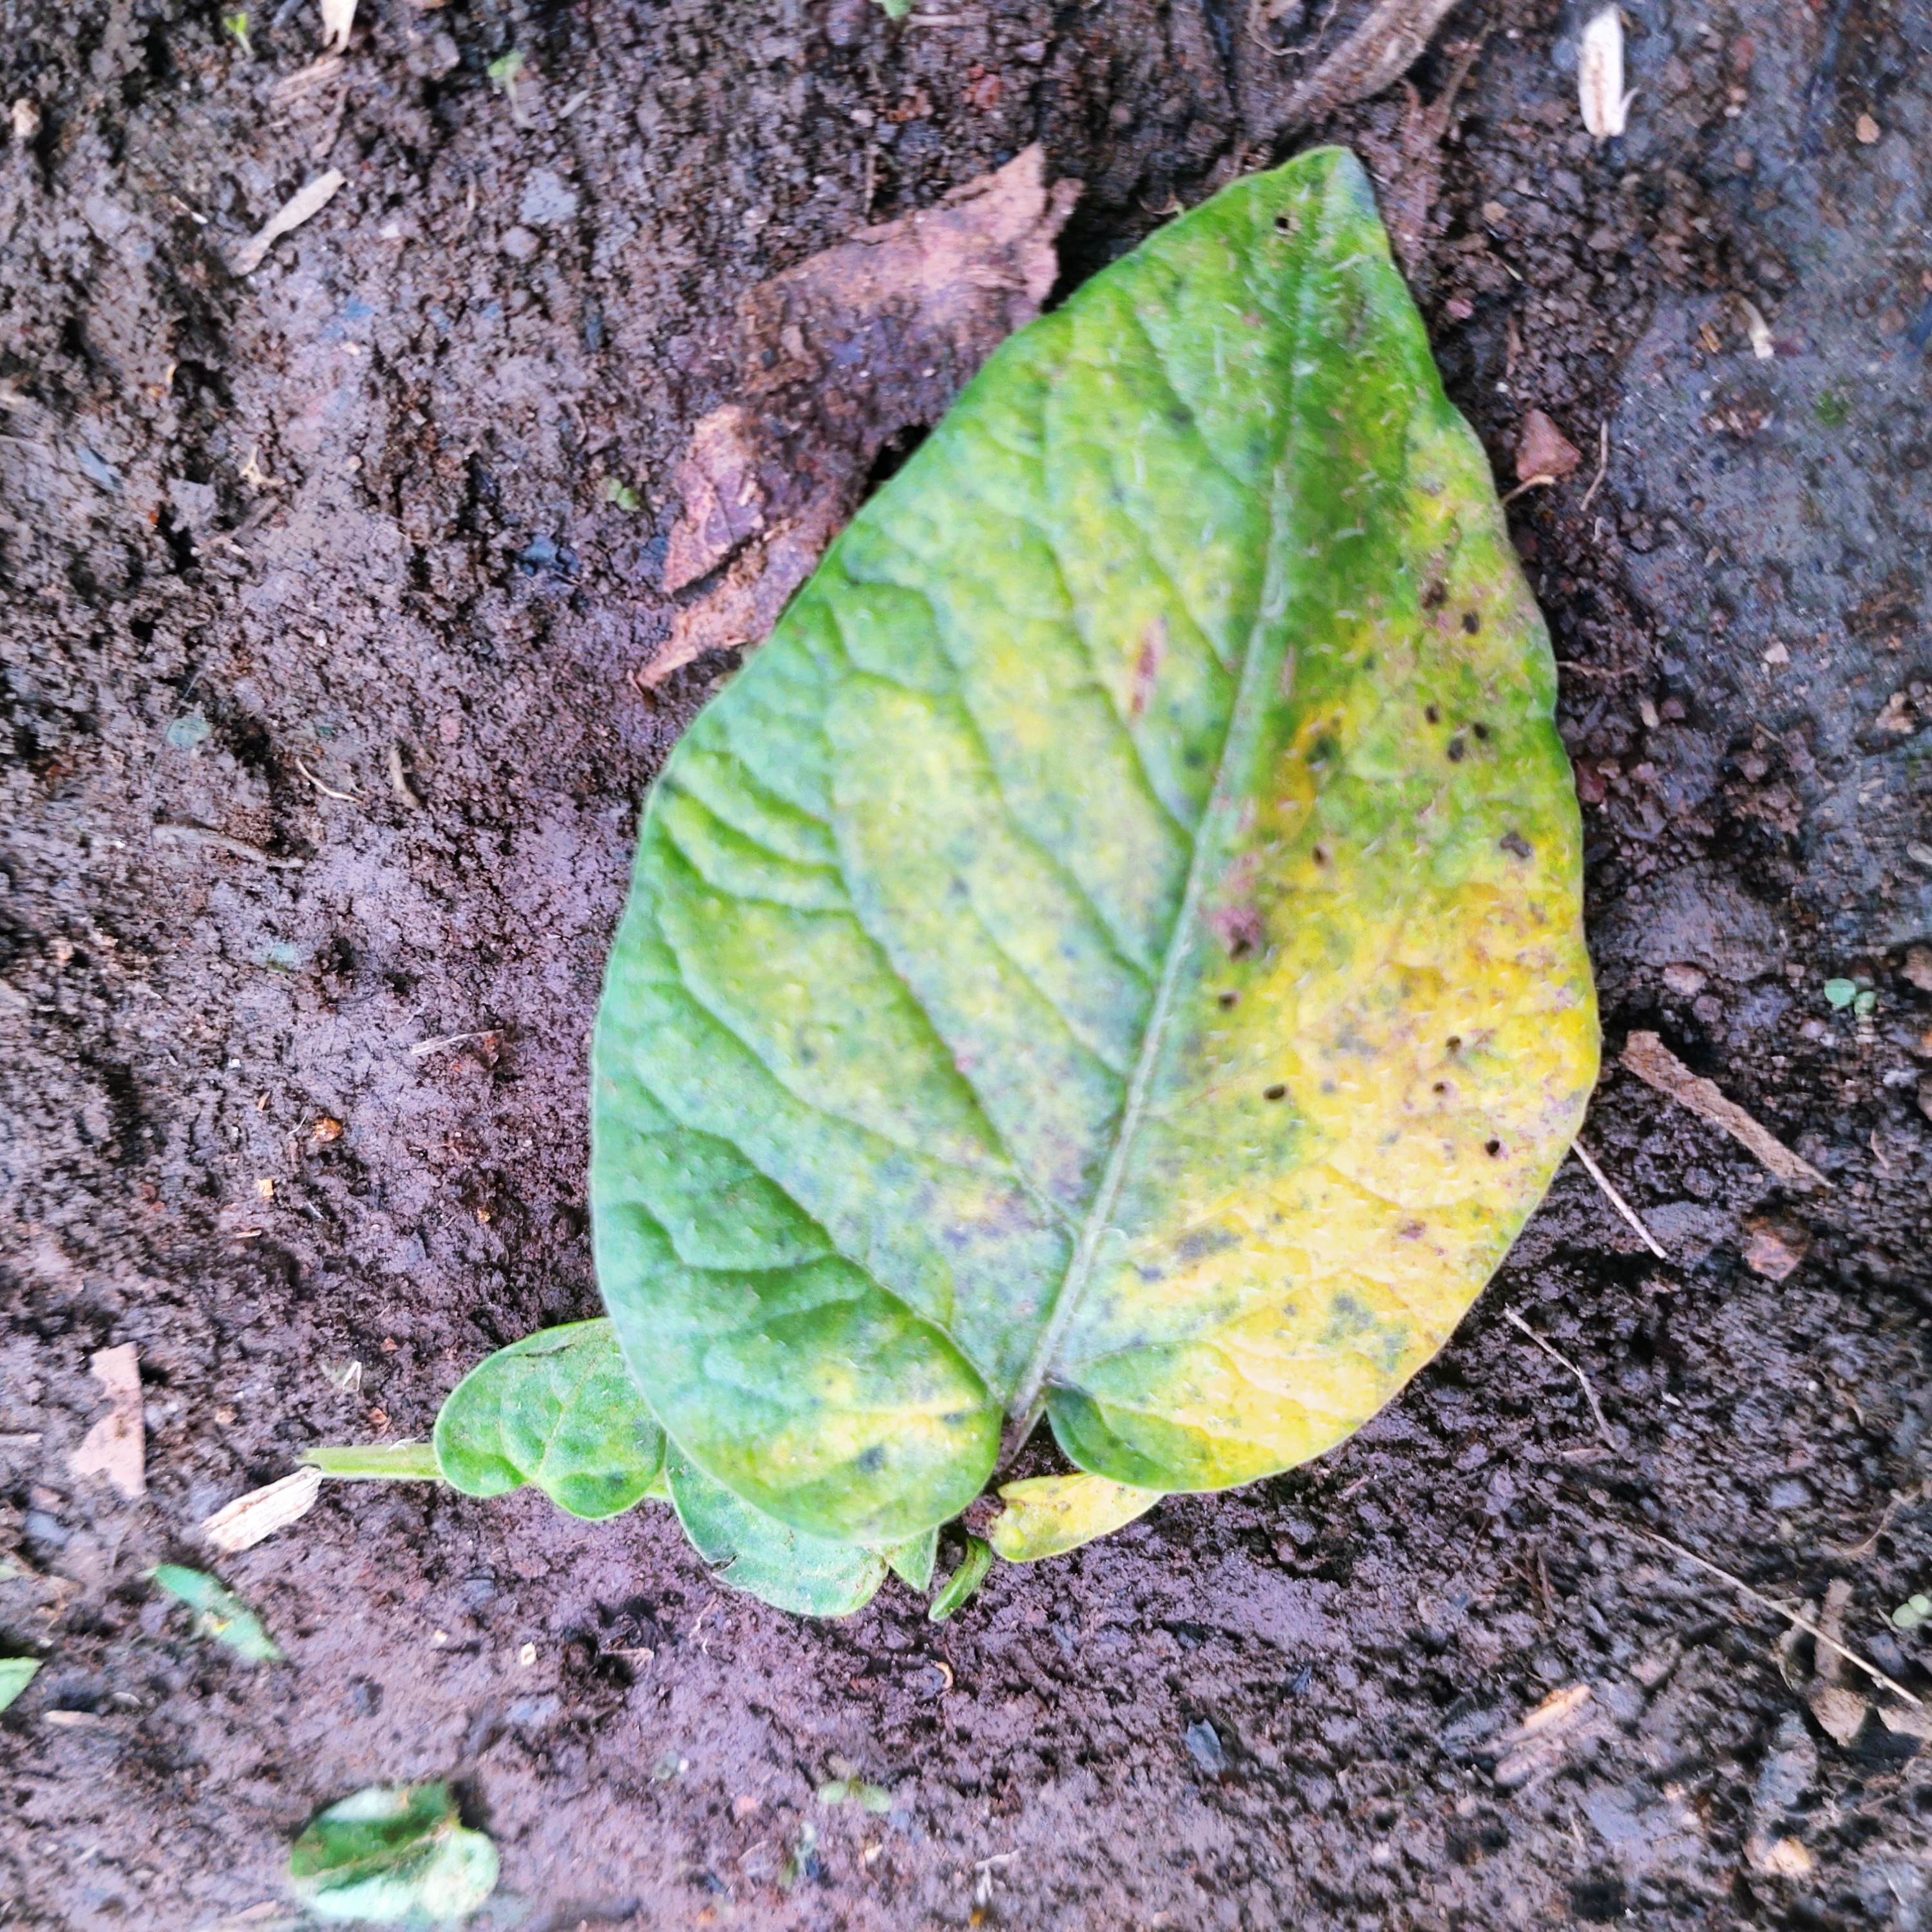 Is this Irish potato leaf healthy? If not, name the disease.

late blight
